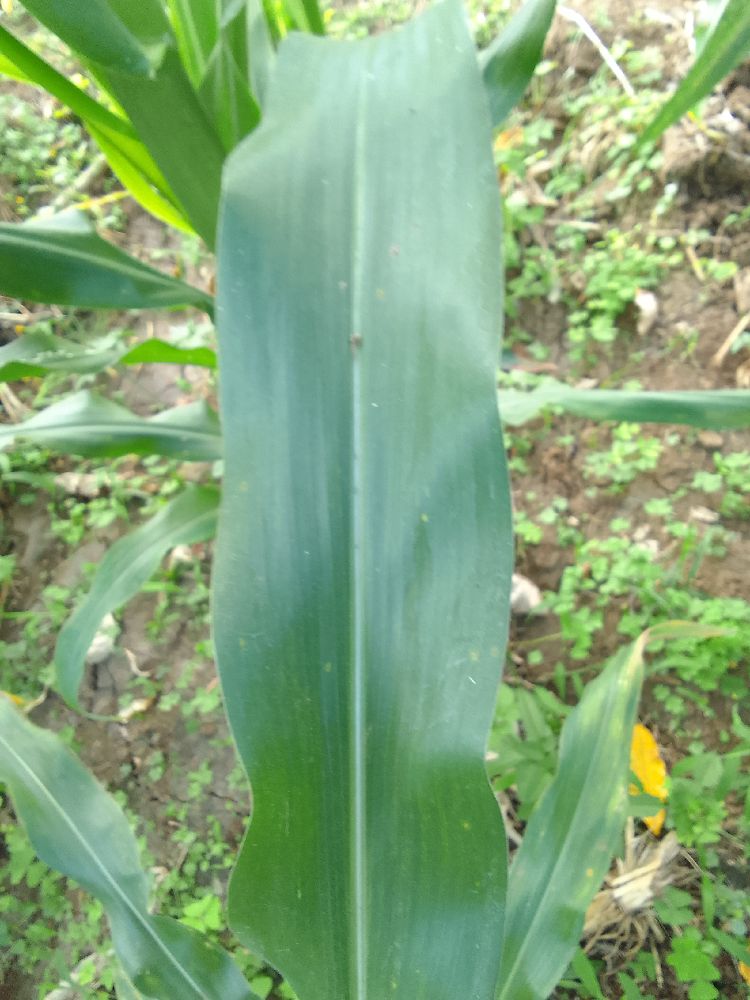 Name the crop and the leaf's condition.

maize, healthy
